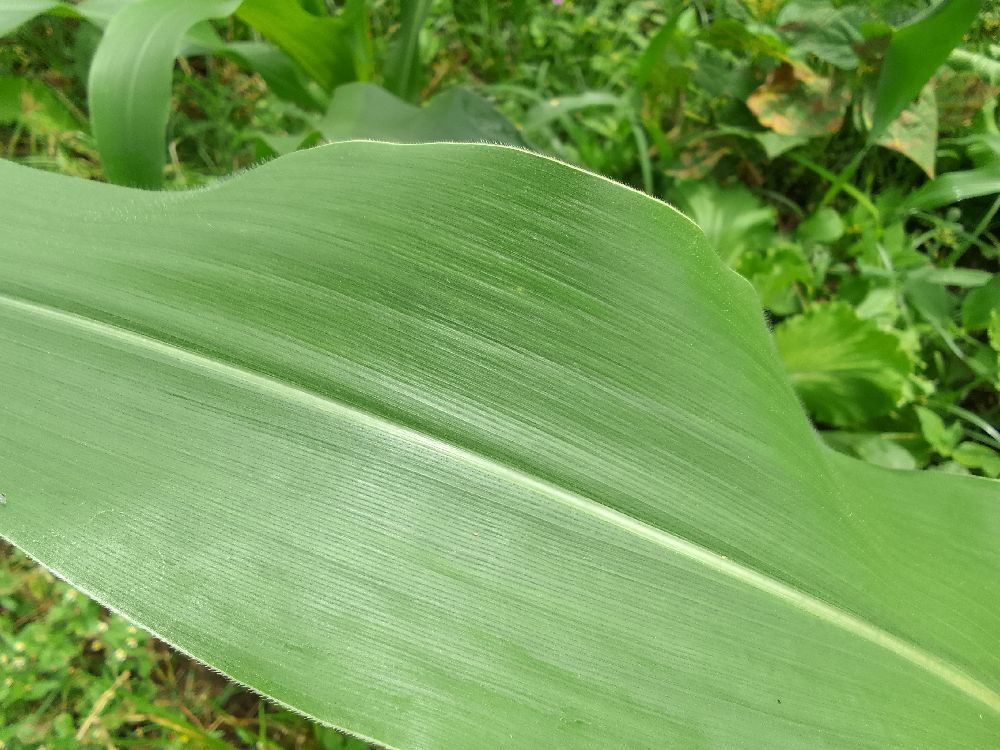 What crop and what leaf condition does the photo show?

maize, healthy
